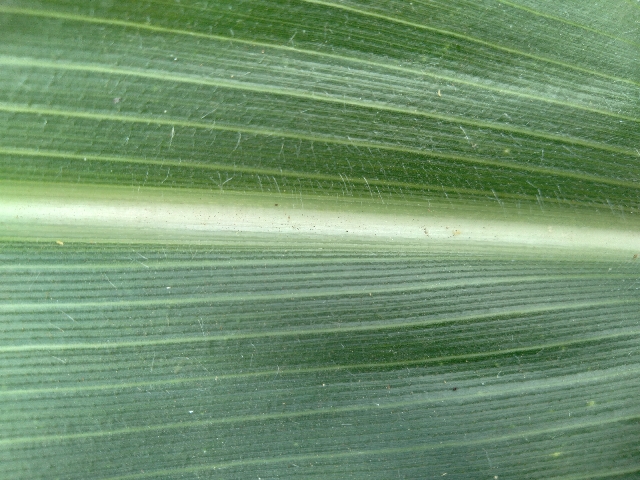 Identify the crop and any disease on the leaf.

maize, healthy
